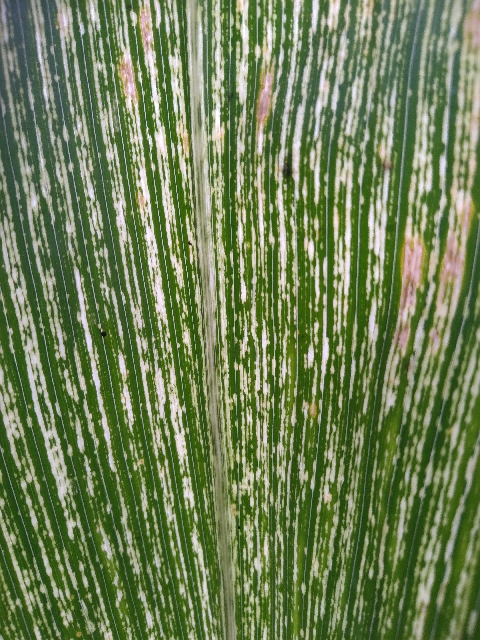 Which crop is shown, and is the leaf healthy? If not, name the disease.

maize, maize streak virus
